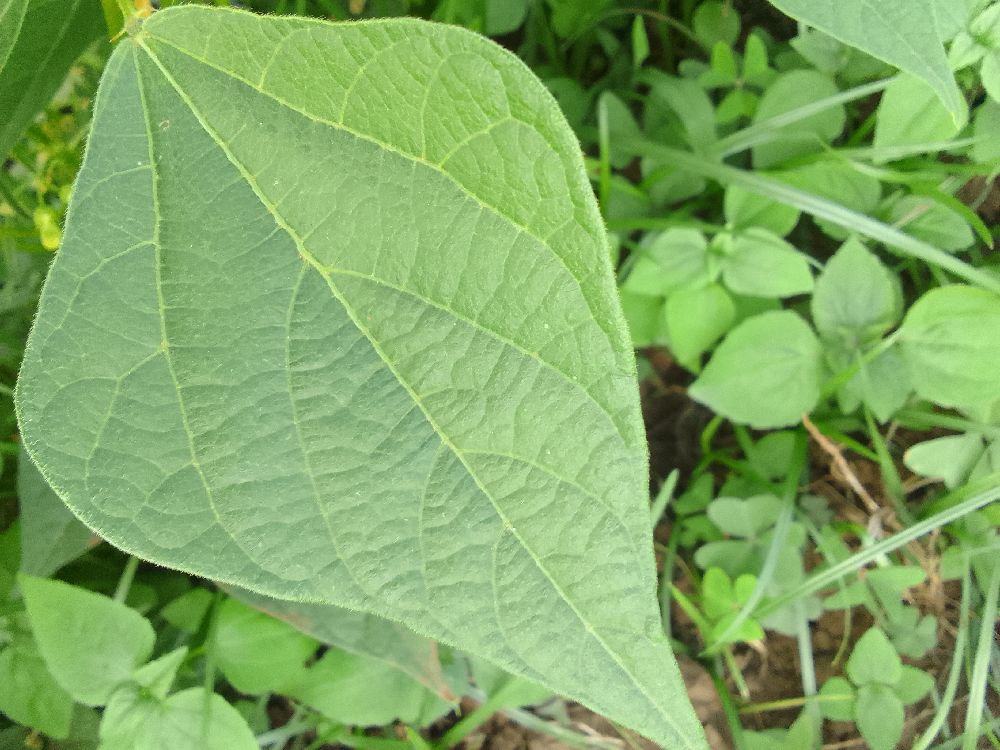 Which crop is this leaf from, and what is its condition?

common bean, healthy
